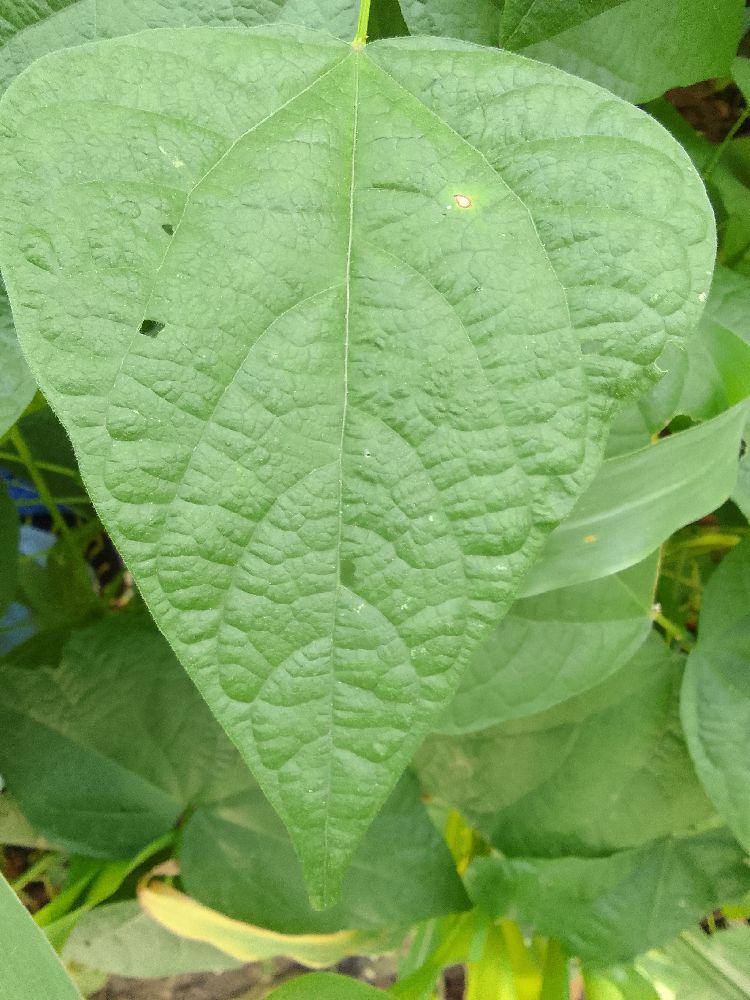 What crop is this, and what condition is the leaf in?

common bean, bean rust
